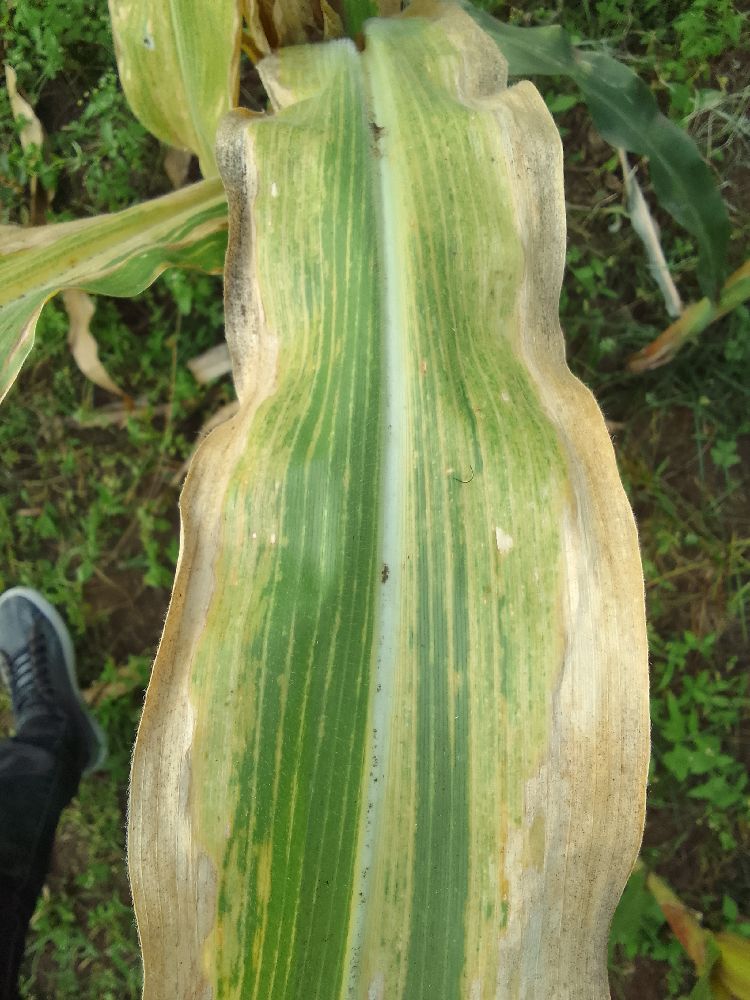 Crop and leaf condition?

maize, maize lethal necrosis
